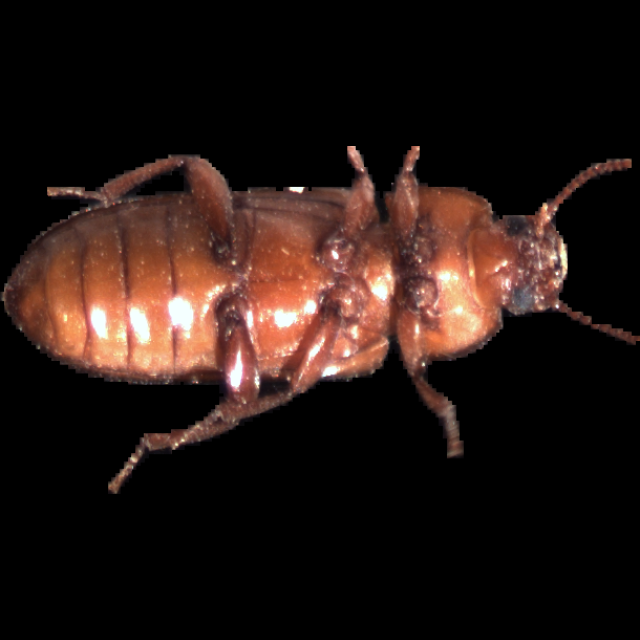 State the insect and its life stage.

mealworm beetle
